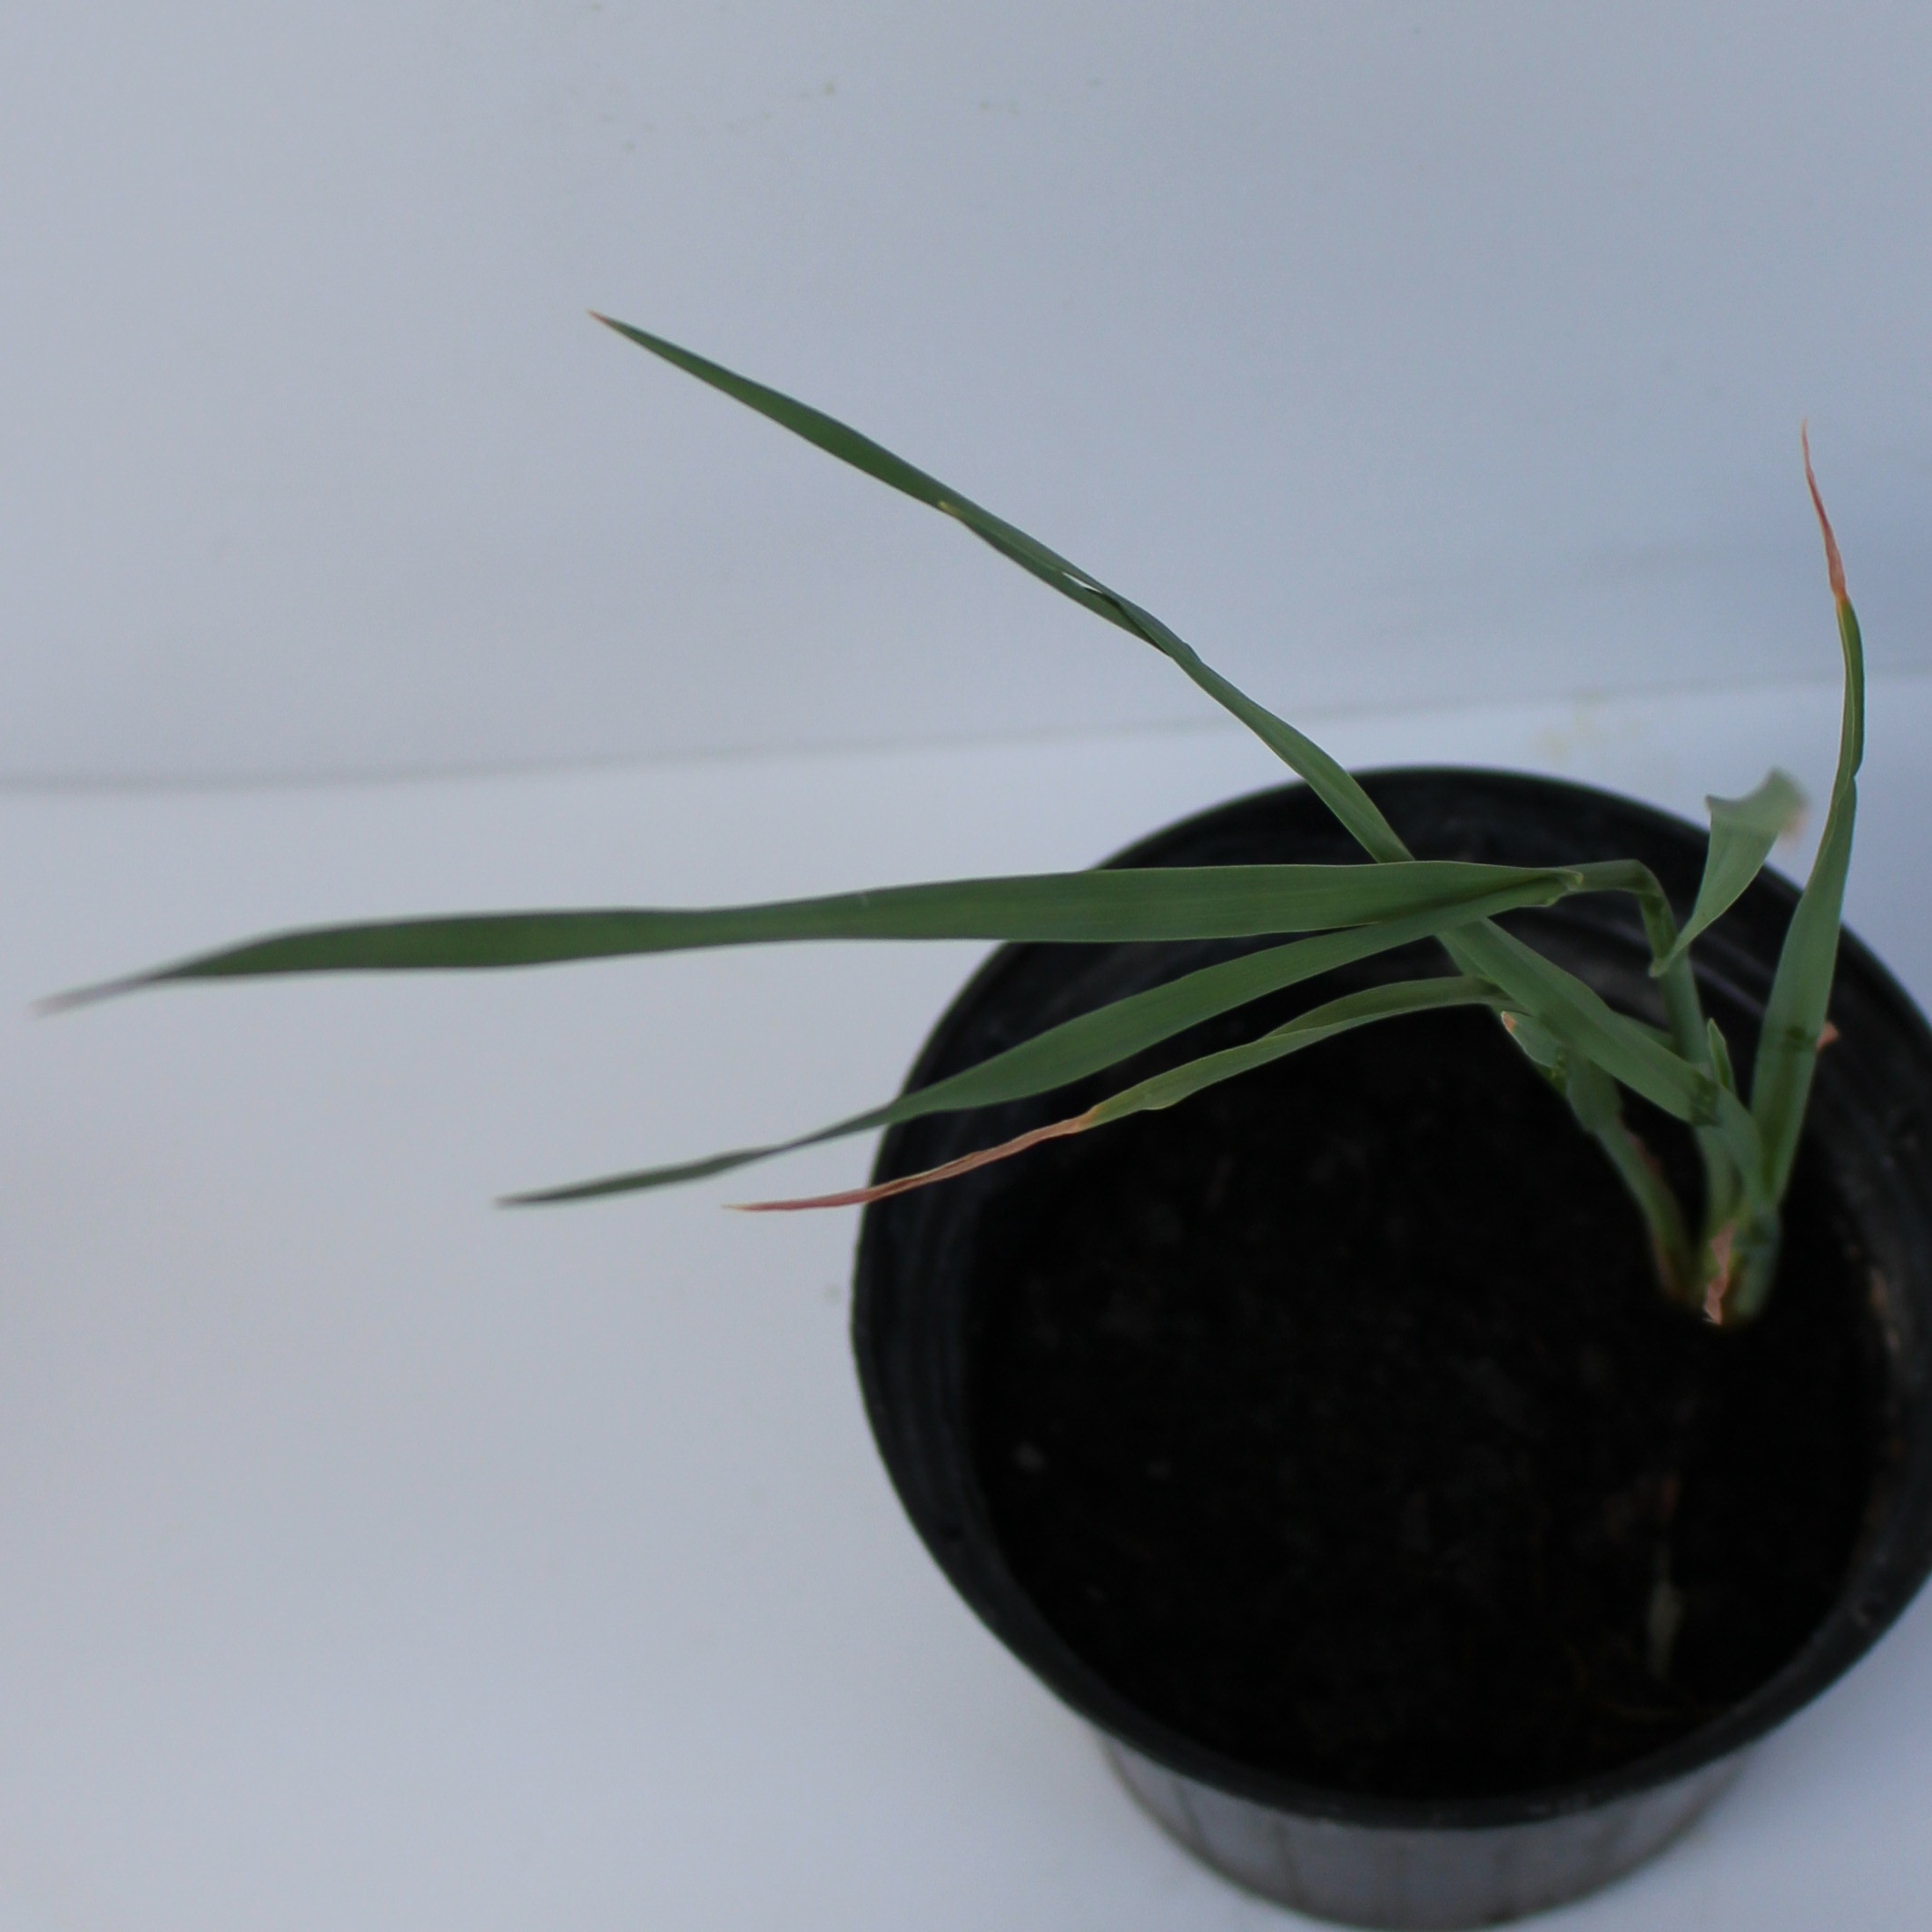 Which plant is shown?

Avena sterilis
